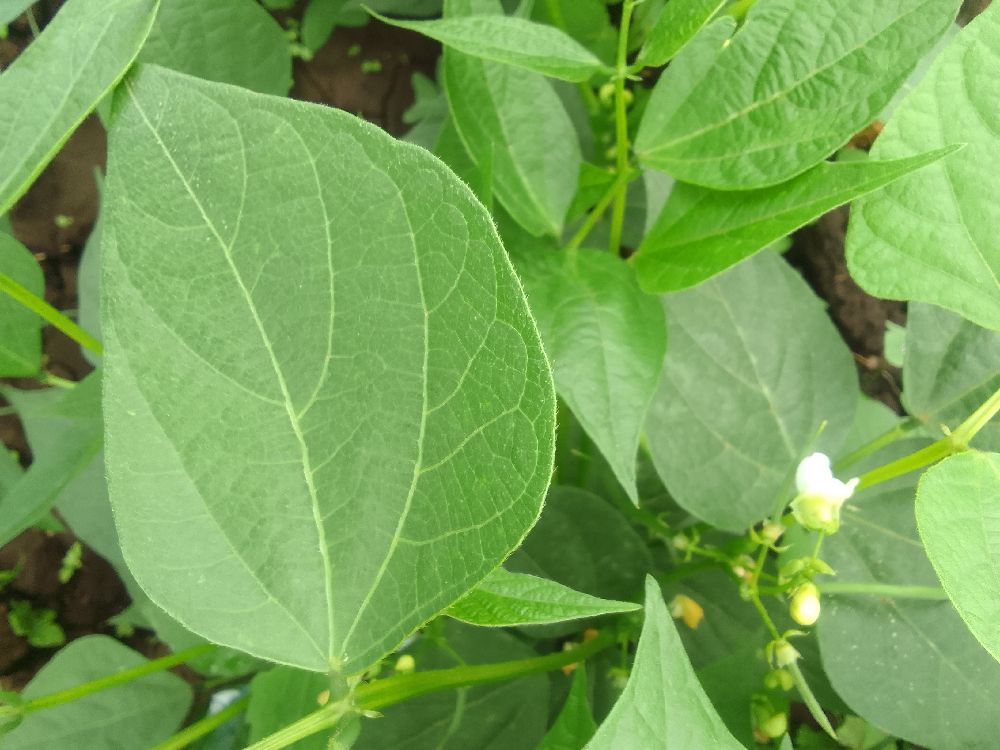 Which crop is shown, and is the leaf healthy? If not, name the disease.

common bean, healthy
